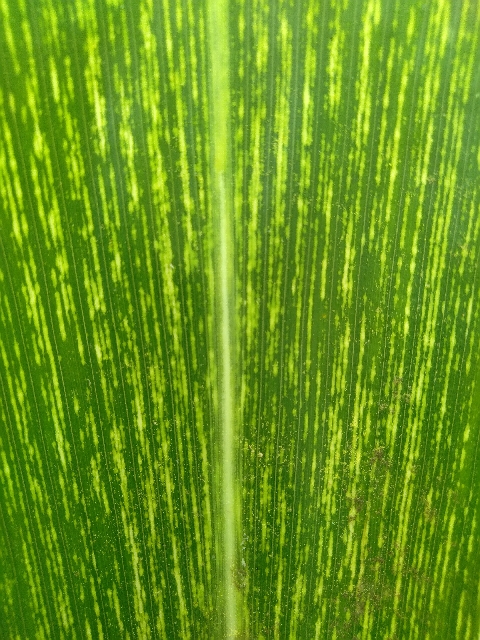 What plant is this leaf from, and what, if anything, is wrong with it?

maize, maize streak virus
